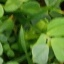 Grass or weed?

unstructured weed
